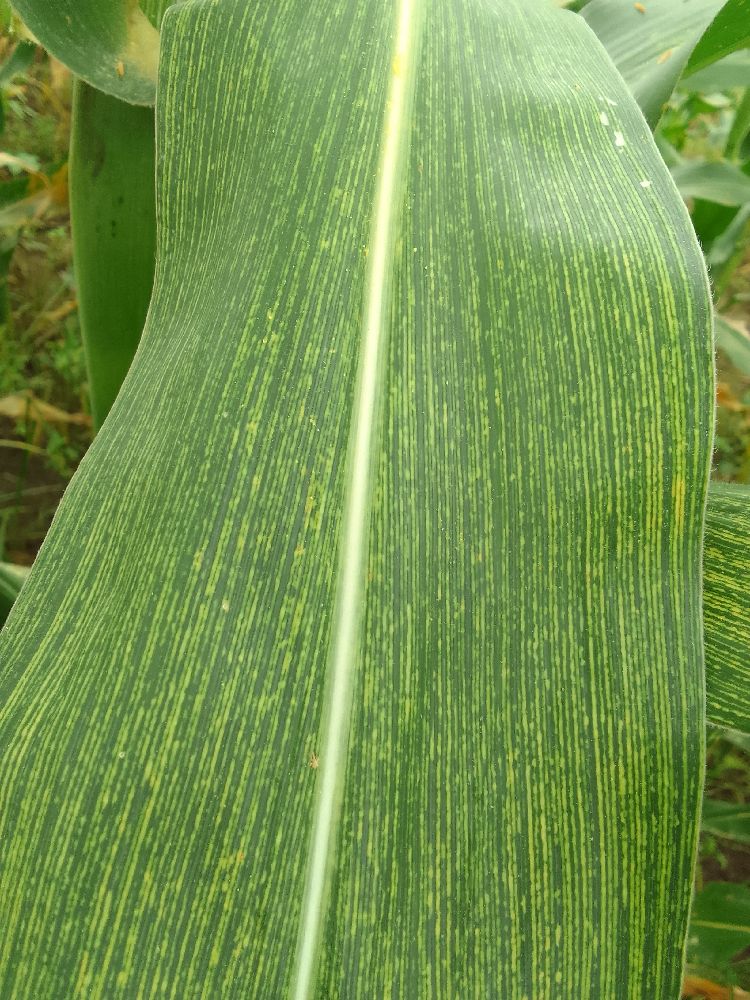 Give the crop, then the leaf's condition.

maize, maize streak virus
